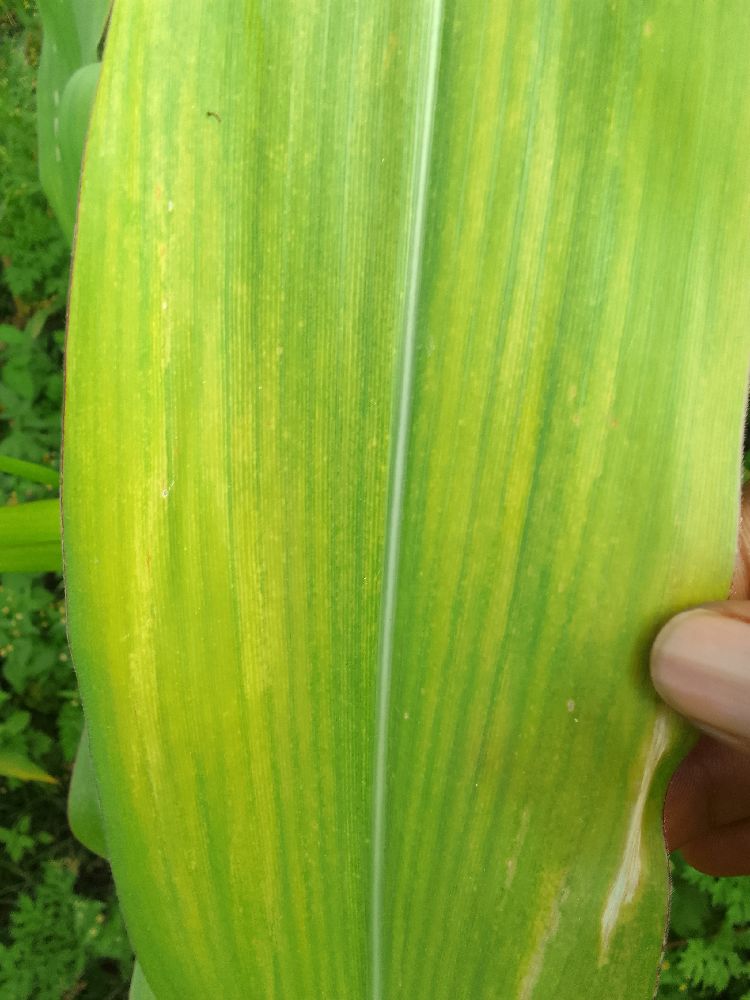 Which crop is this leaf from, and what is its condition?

maize, maize lethal necrosis
